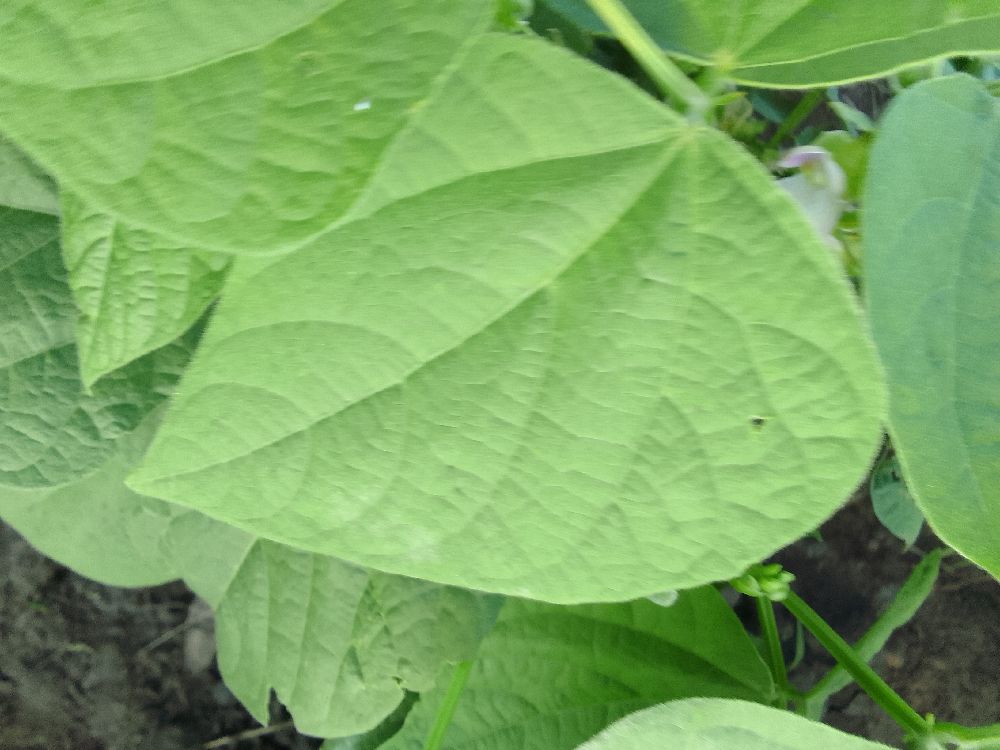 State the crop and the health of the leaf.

common bean, healthy
